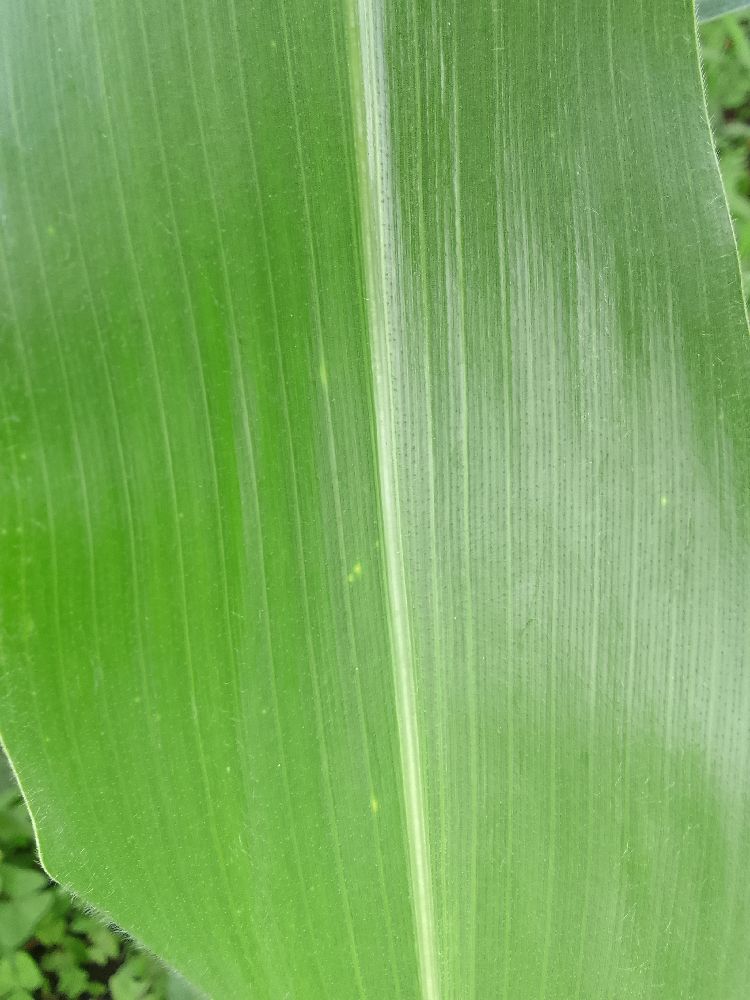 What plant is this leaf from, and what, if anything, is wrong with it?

maize, healthy
